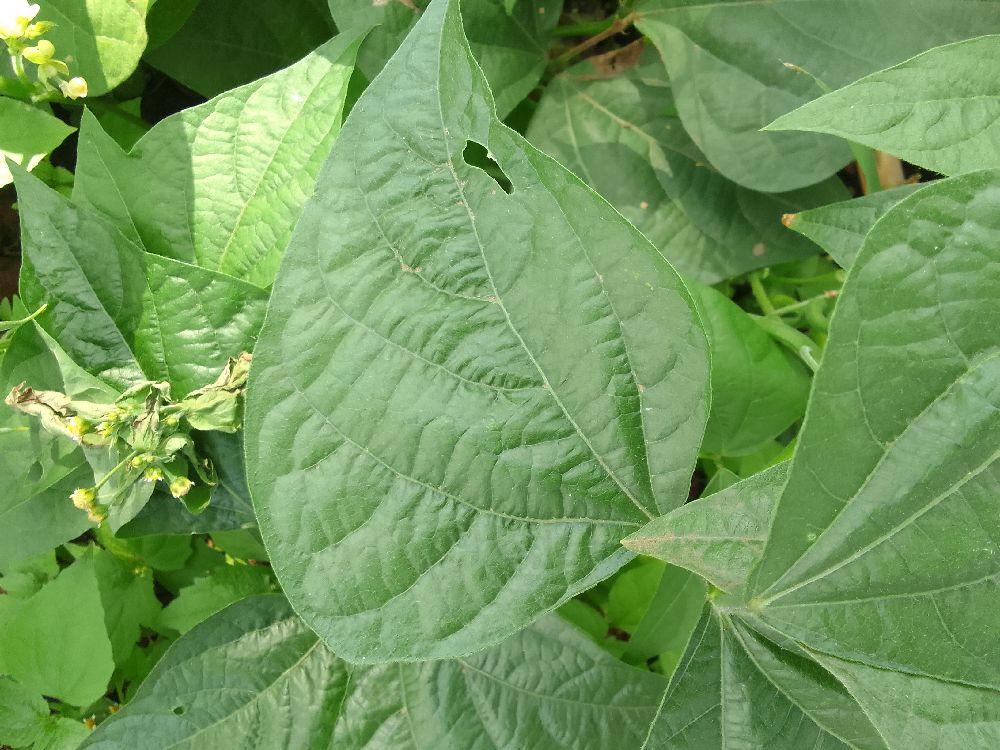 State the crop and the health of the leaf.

common bean, healthy
